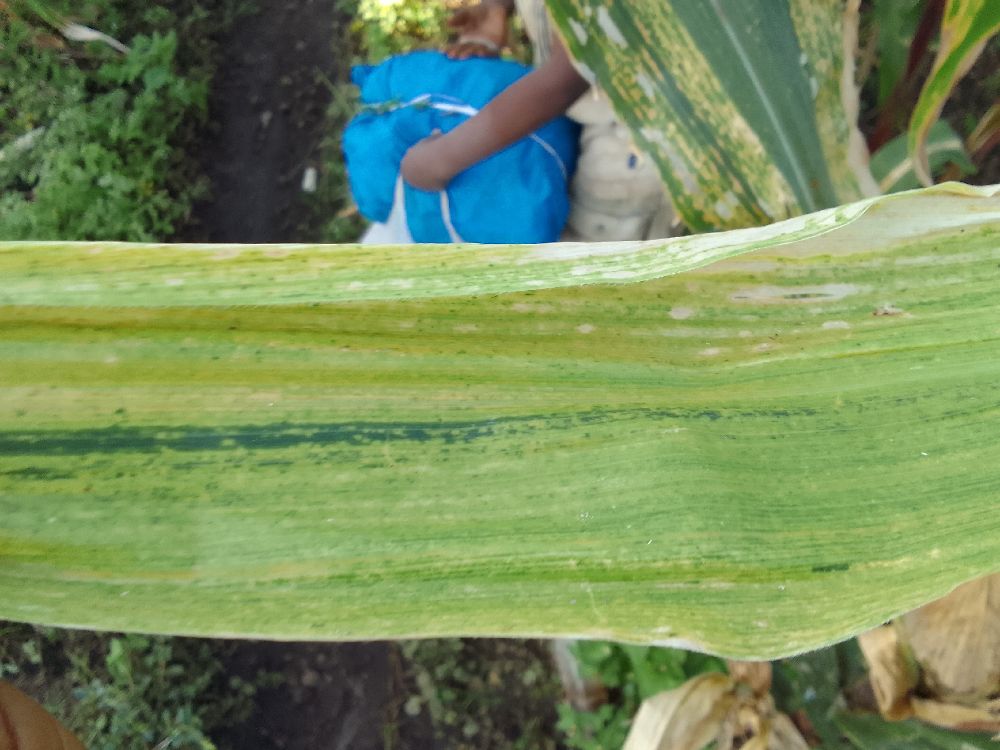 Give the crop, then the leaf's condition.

maize, maize lethal necrosis
